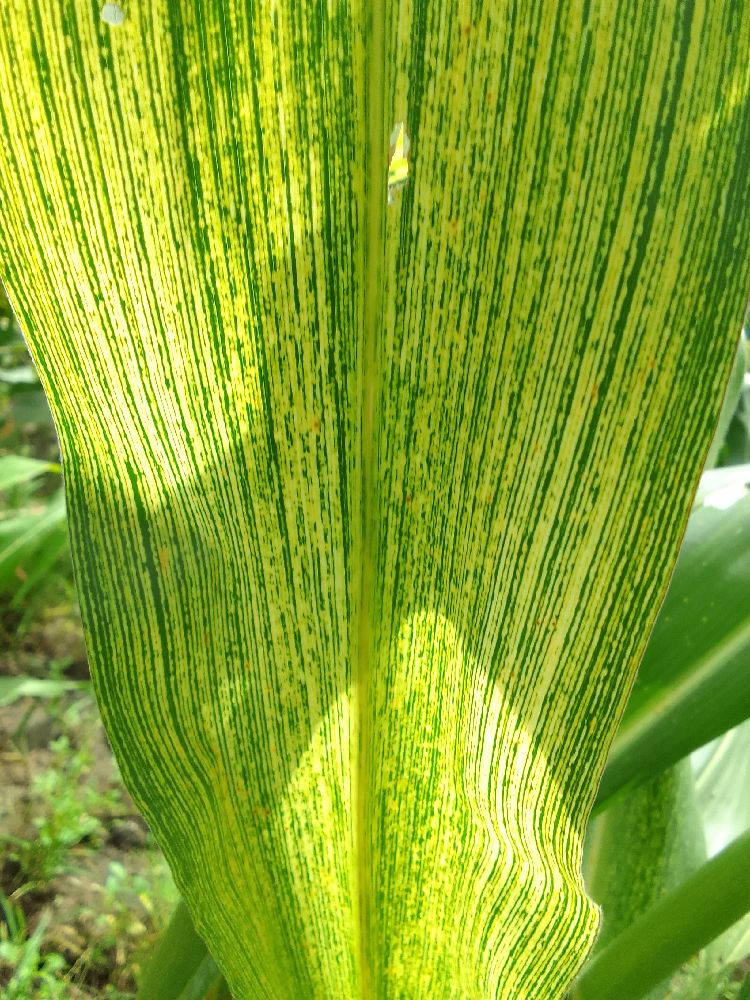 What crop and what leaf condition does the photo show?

maize, maize streak virus
